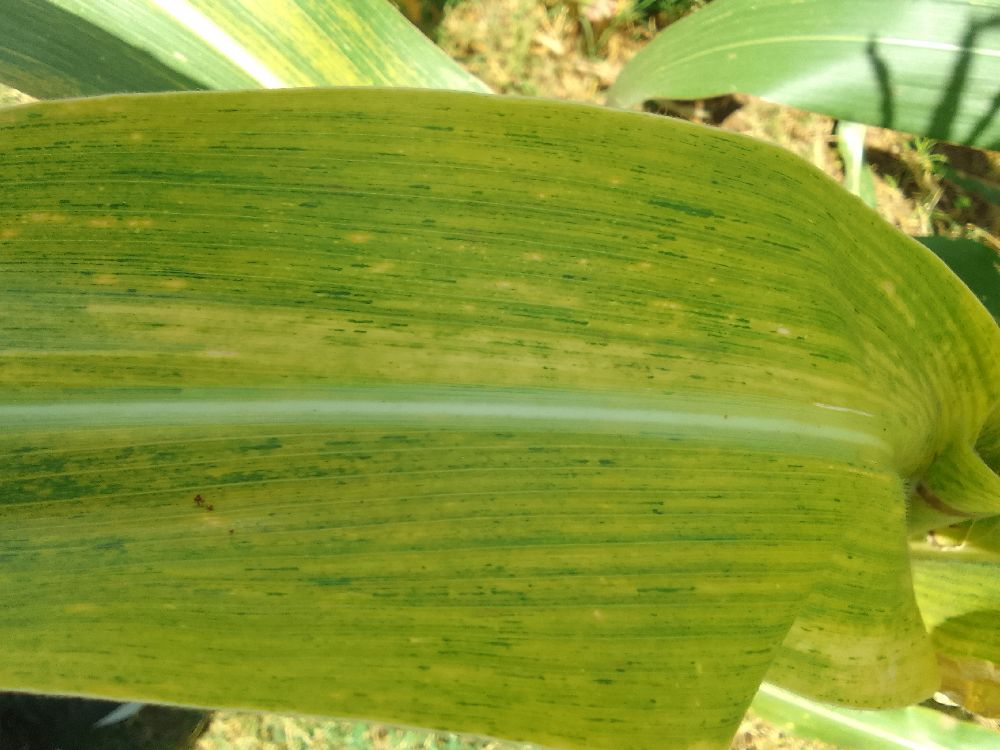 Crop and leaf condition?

maize, maize lethal necrosis
